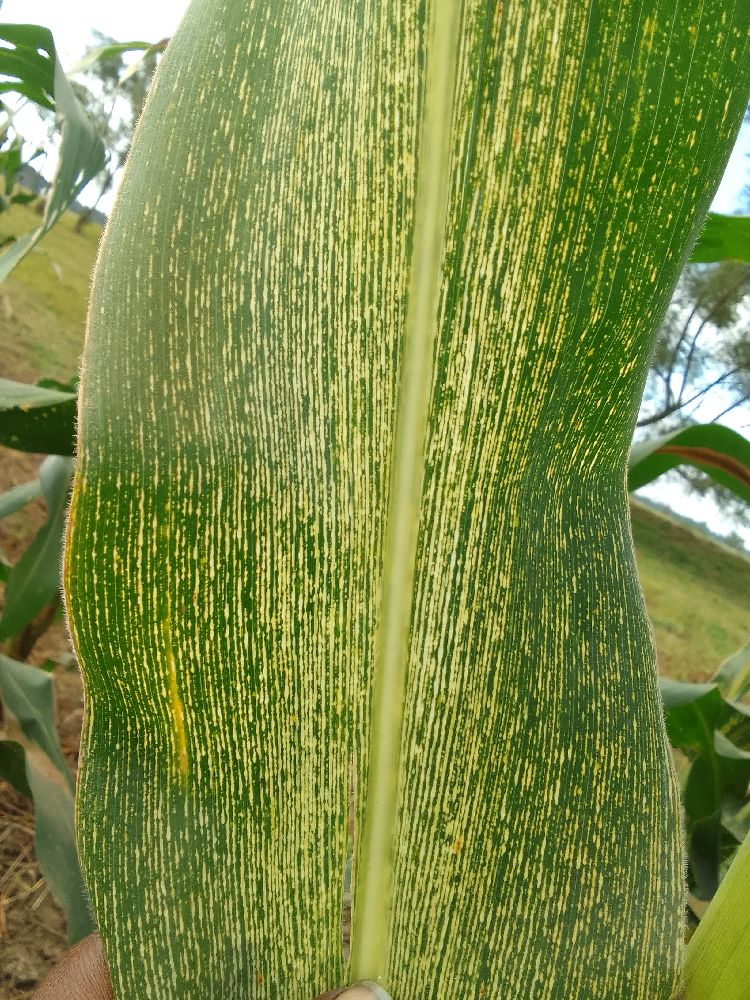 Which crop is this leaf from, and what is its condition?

maize, maize streak virus
